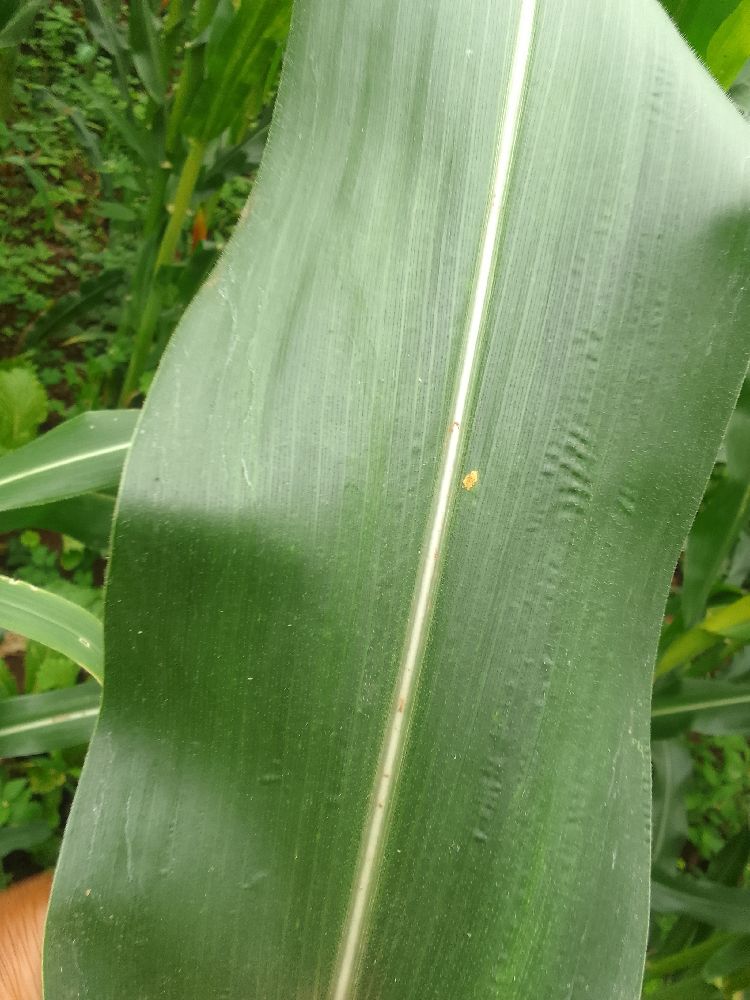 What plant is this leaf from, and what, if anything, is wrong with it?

maize, healthy
